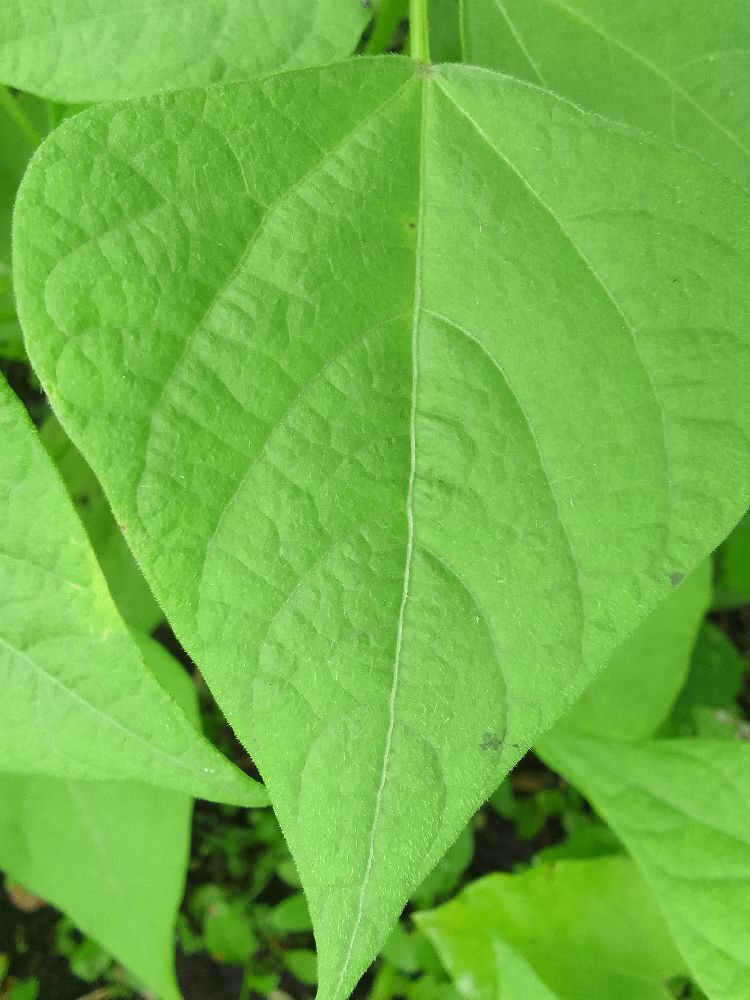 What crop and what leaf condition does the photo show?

common bean, healthy
